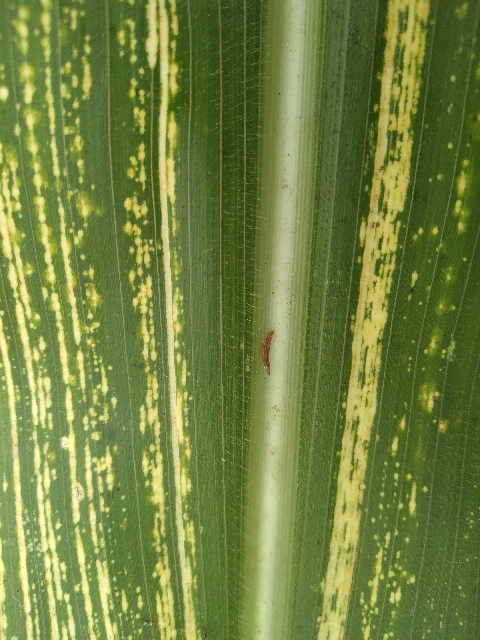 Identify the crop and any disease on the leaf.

maize, maize streak virus
